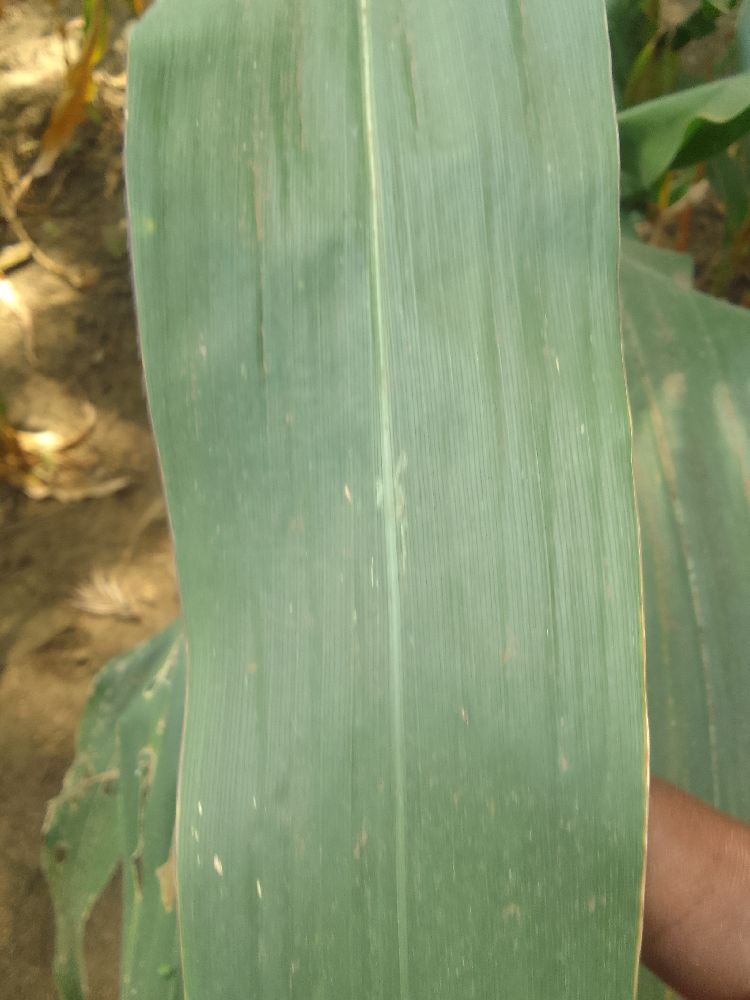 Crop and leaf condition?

maize, healthy
